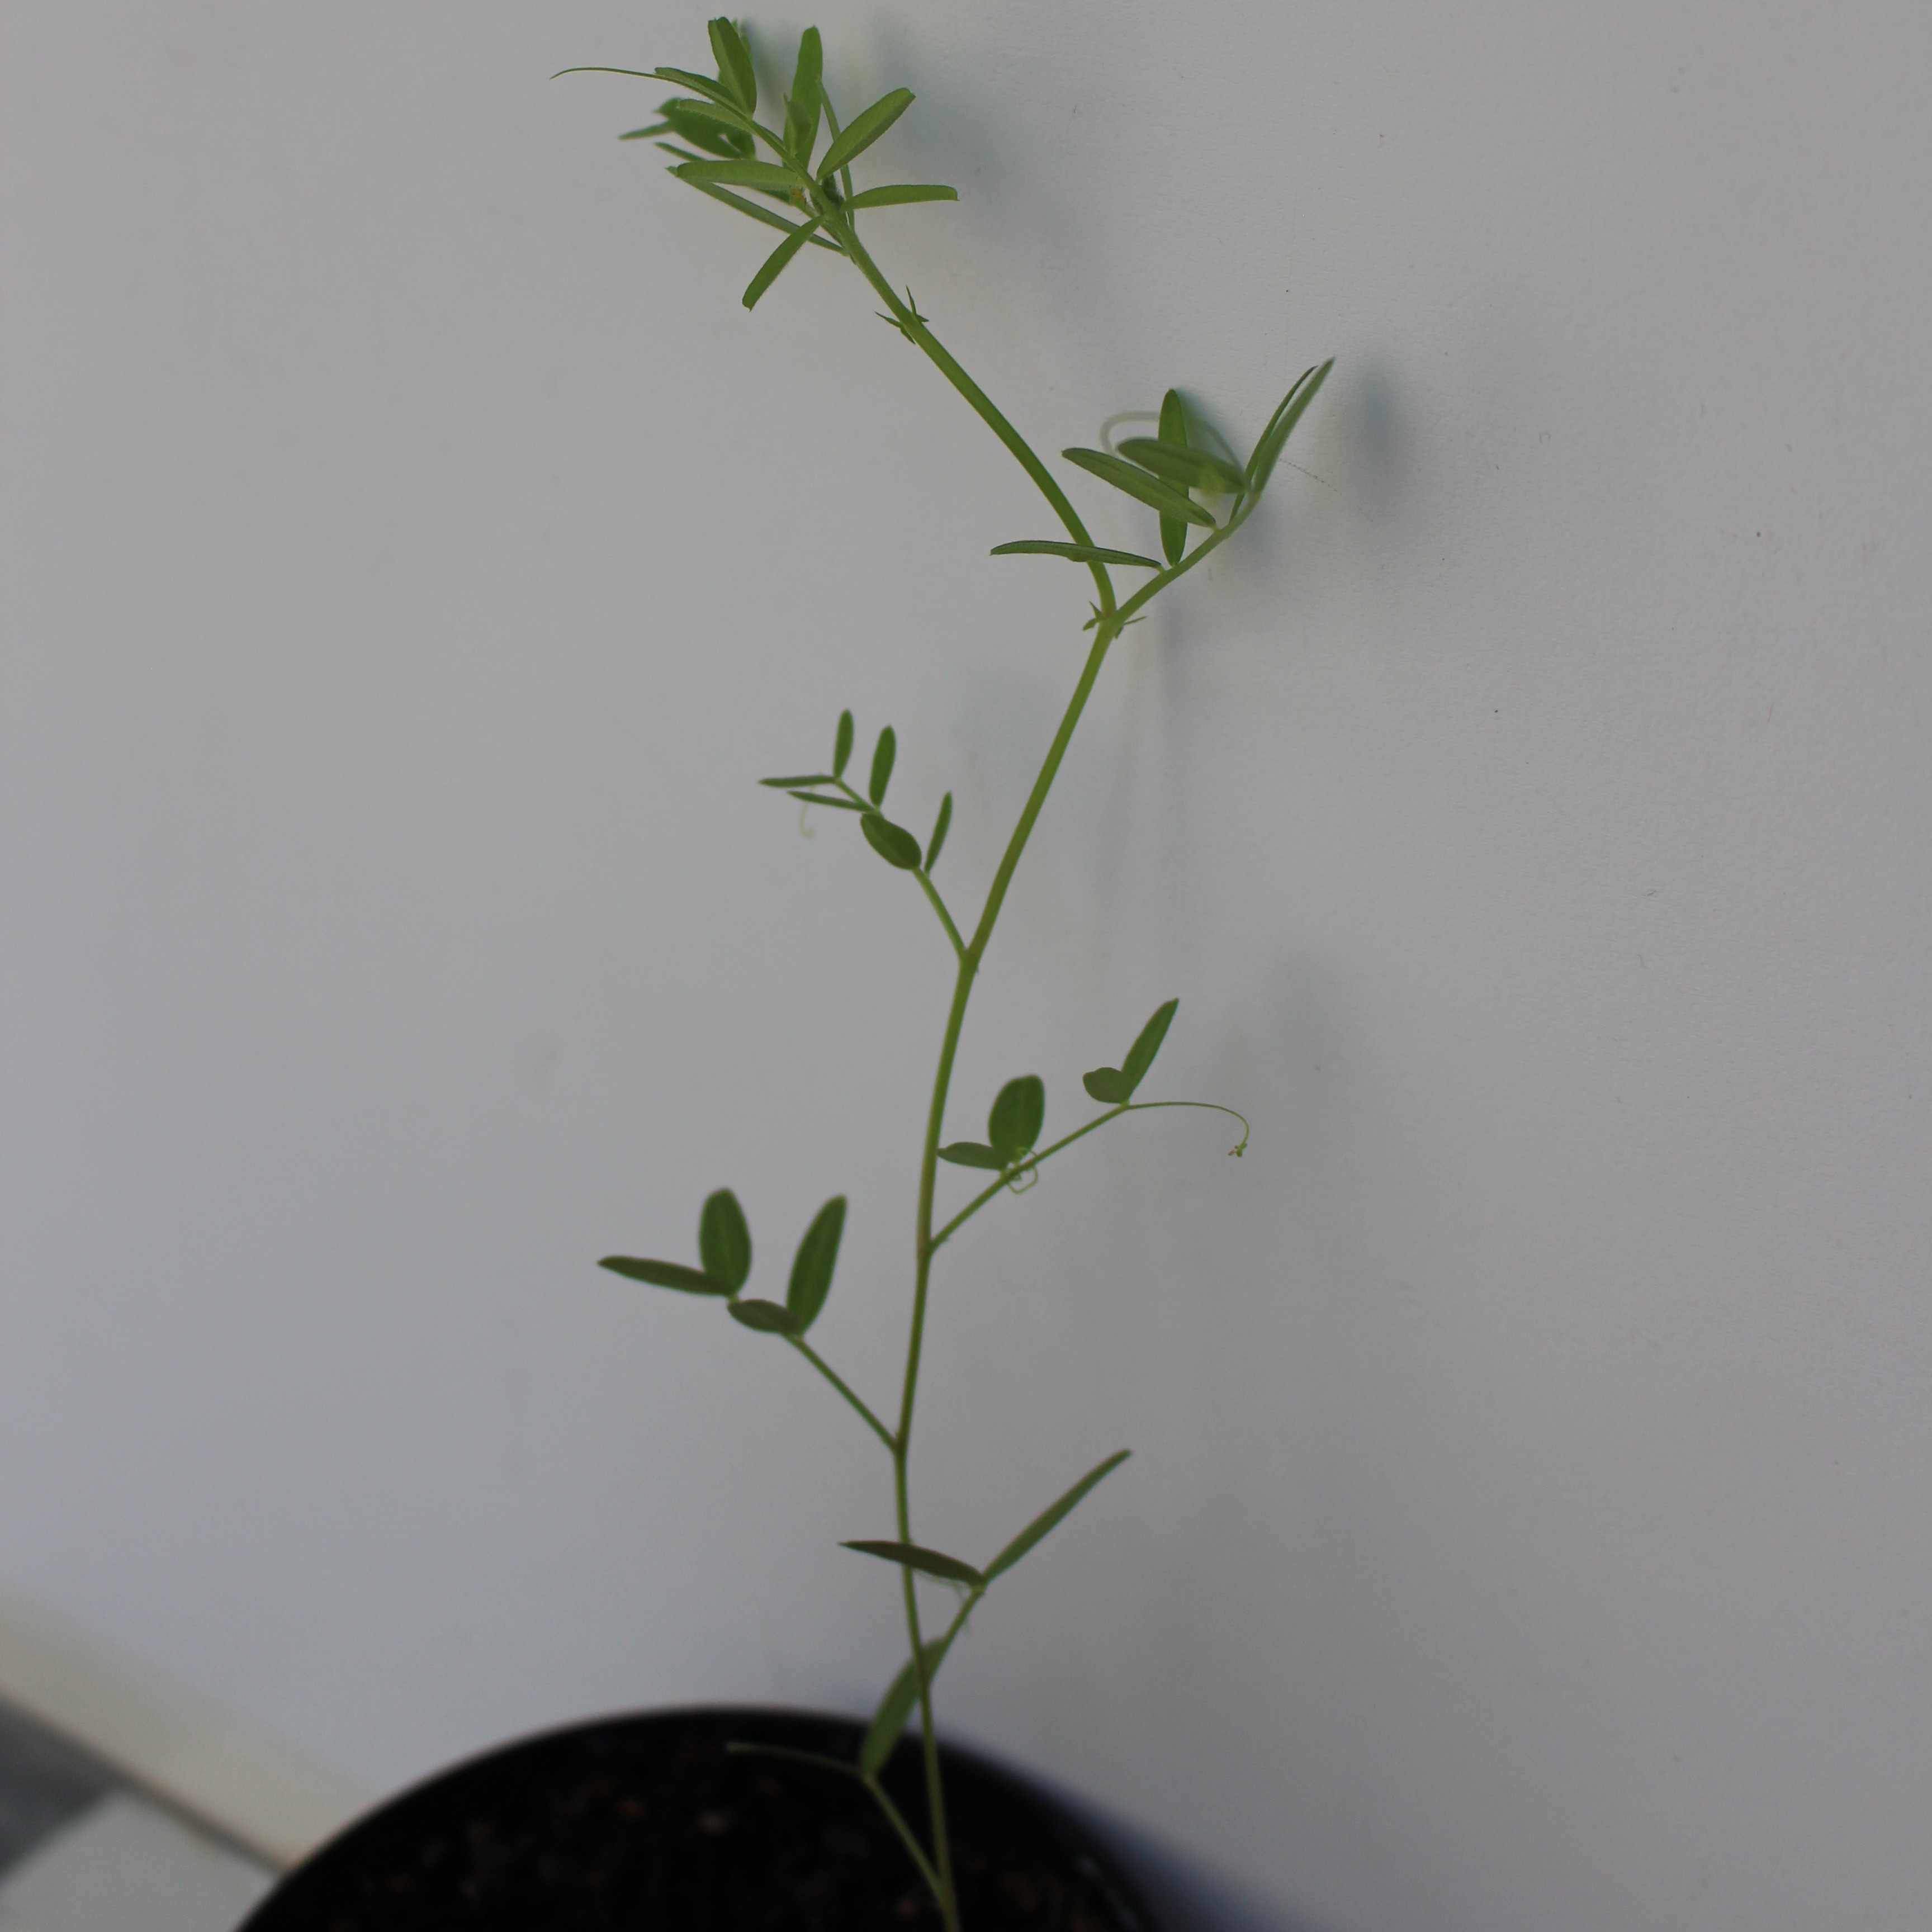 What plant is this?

Vicia sativa
